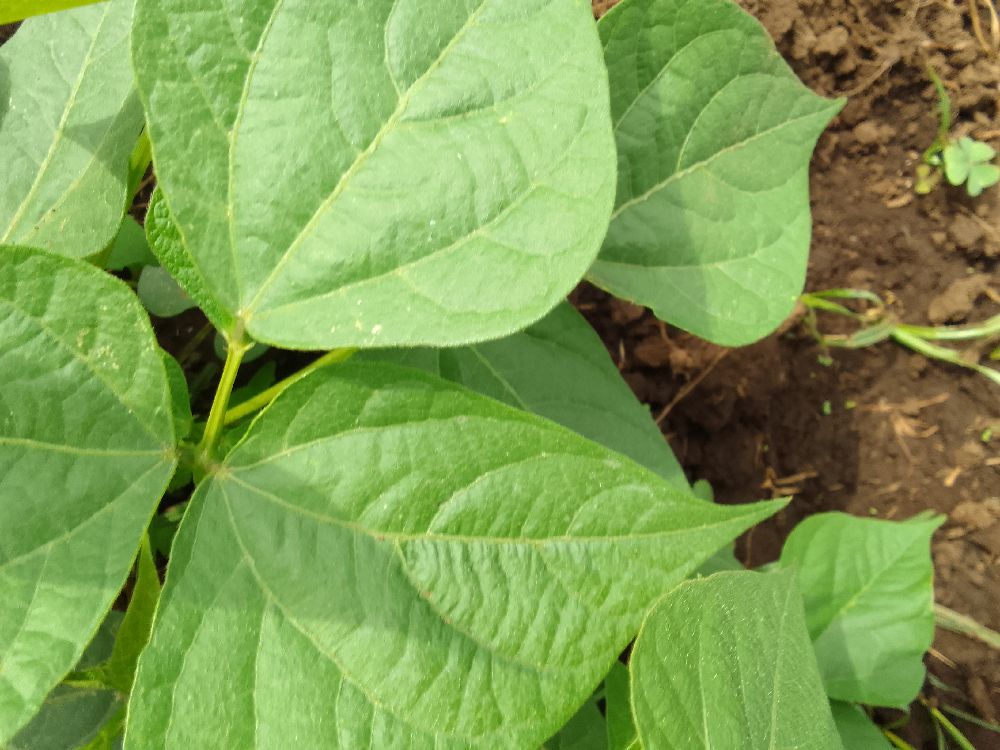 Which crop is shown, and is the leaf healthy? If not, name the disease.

common bean, healthy
